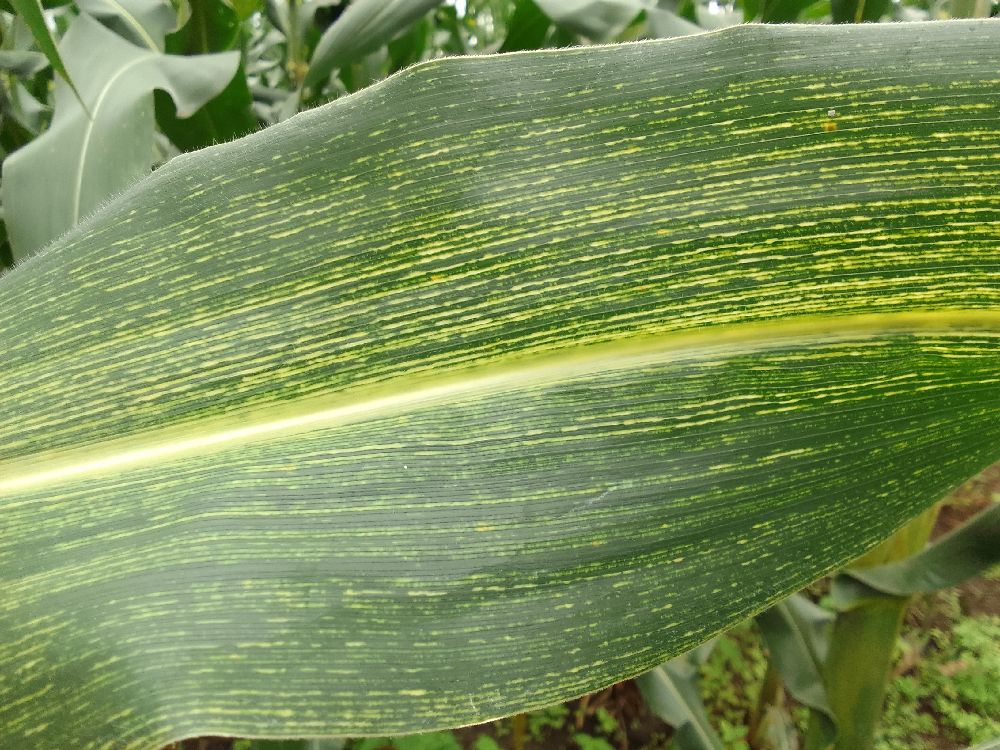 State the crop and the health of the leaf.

maize, maize streak virus
